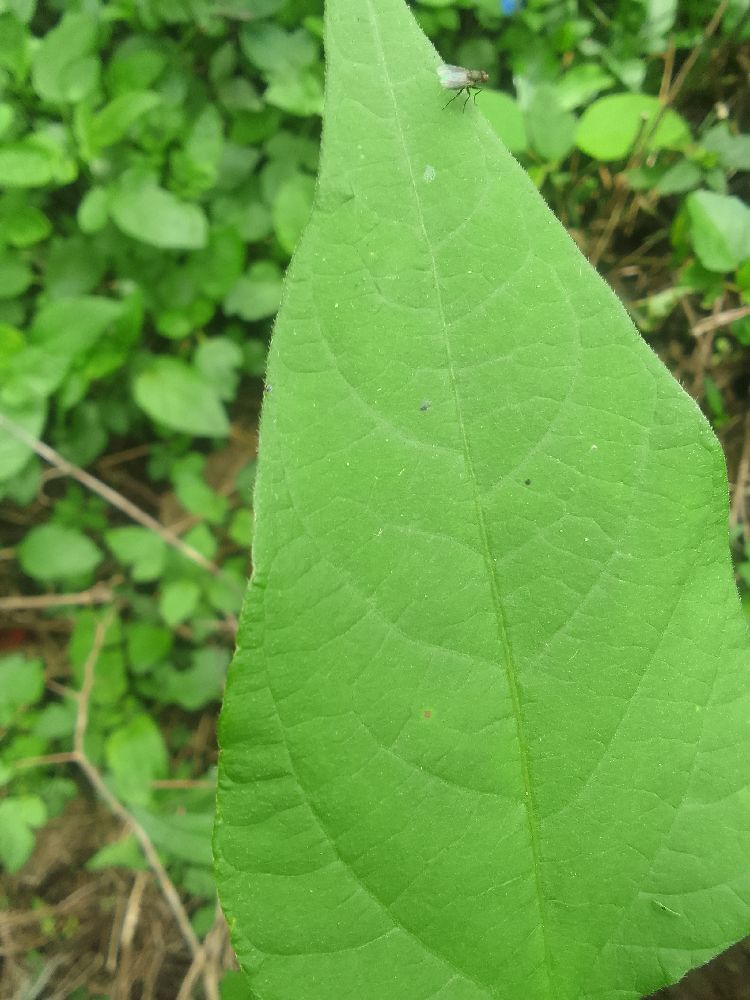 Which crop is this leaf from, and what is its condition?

common bean, healthy
